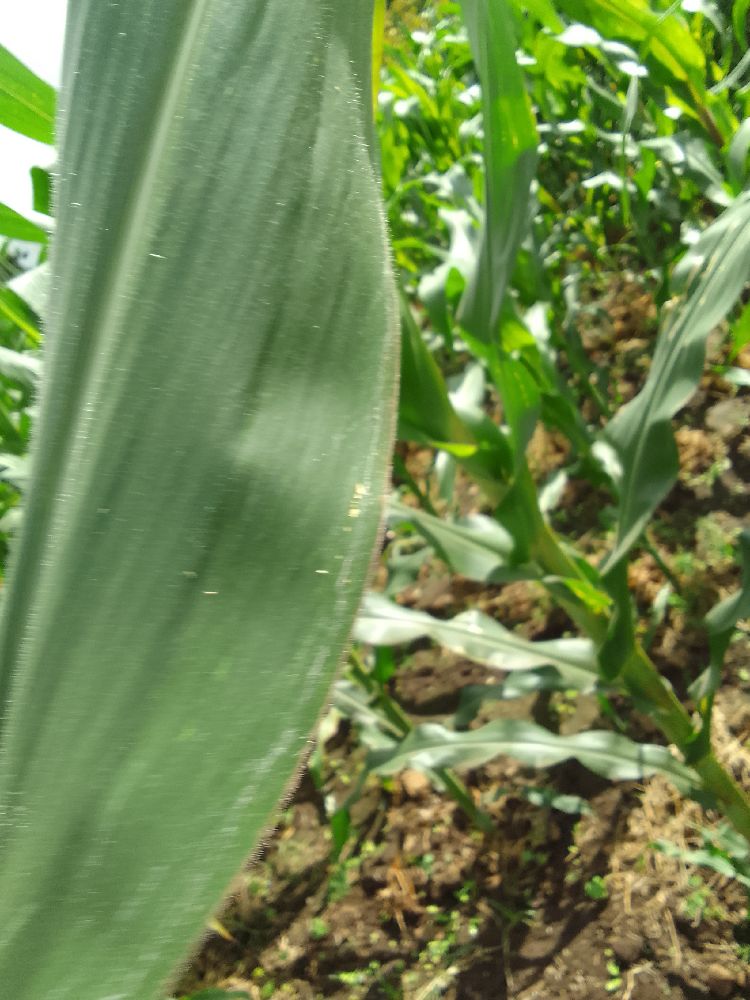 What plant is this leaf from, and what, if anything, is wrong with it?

maize, healthy
